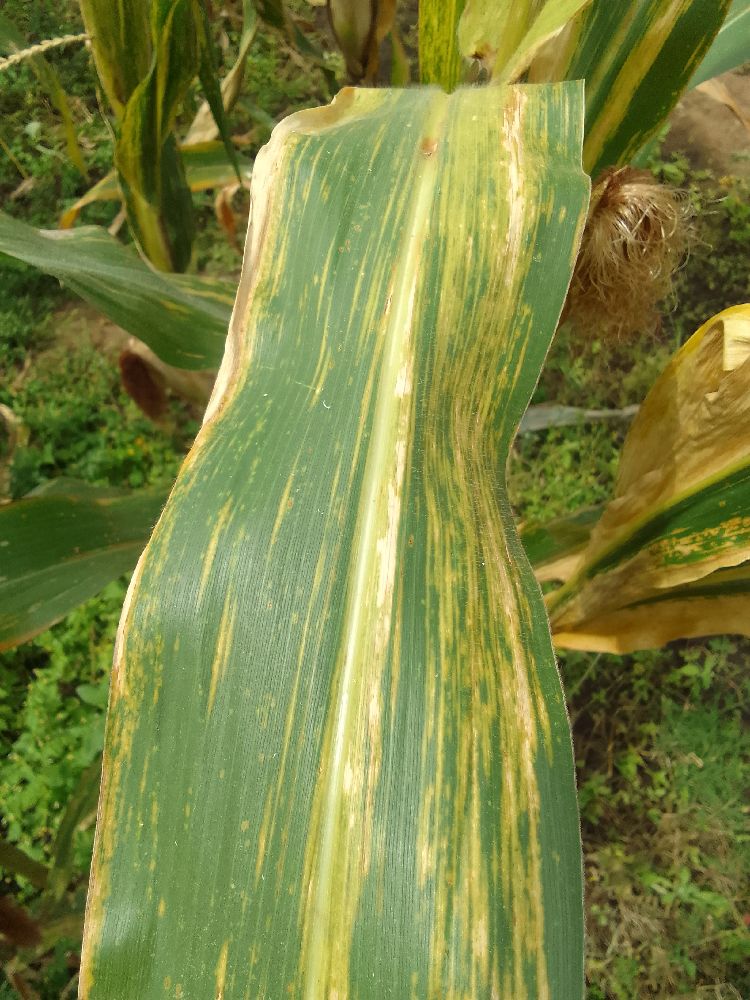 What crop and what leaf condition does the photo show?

maize, maize lethal necrosis
